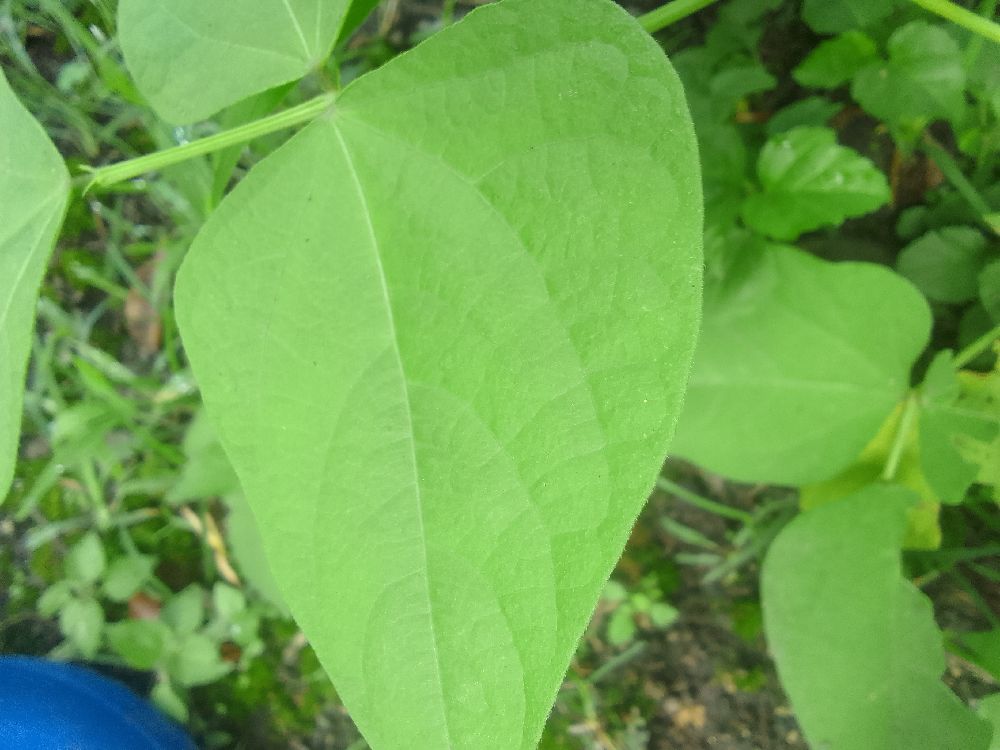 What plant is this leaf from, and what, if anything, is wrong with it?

common bean, healthy
